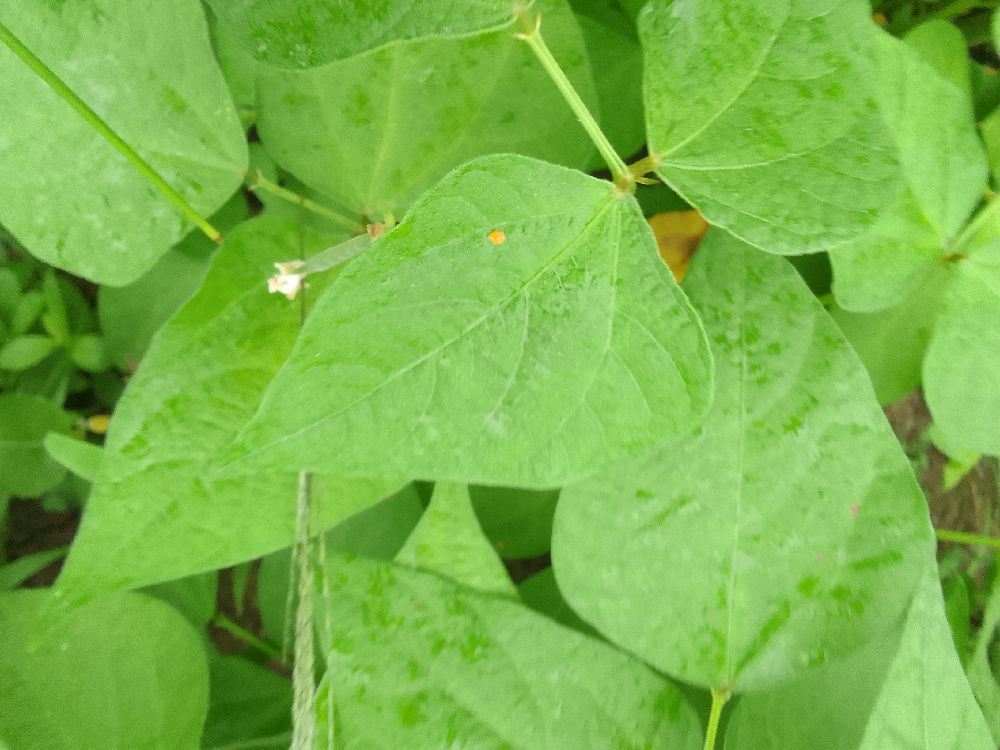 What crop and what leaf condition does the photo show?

common bean, healthy
